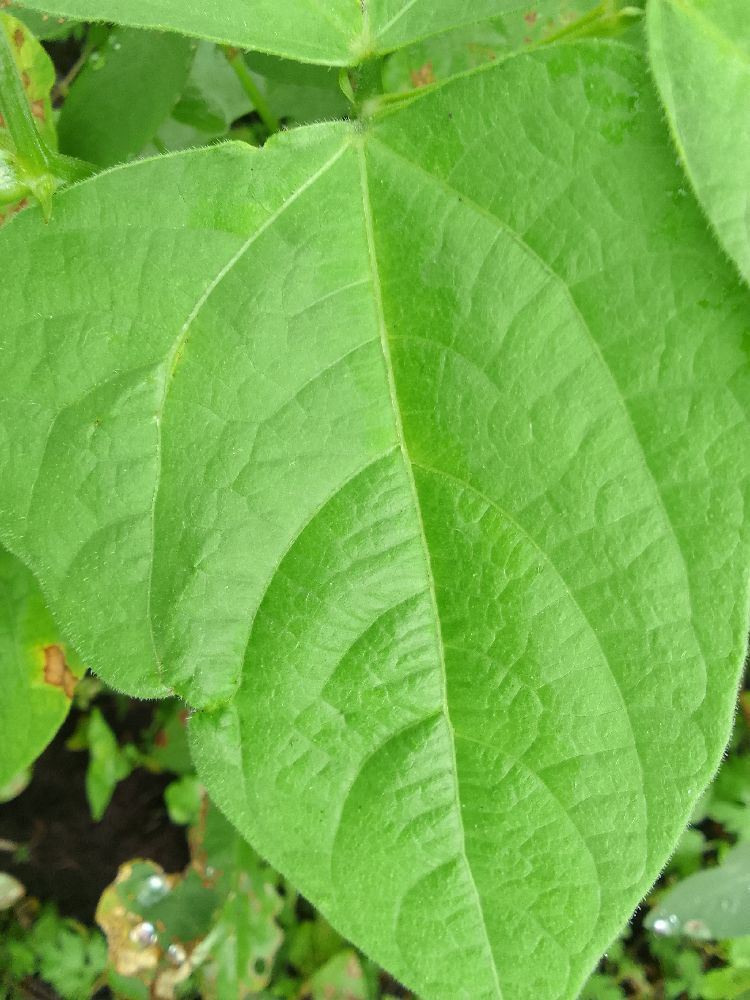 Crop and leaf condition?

common bean, healthy
